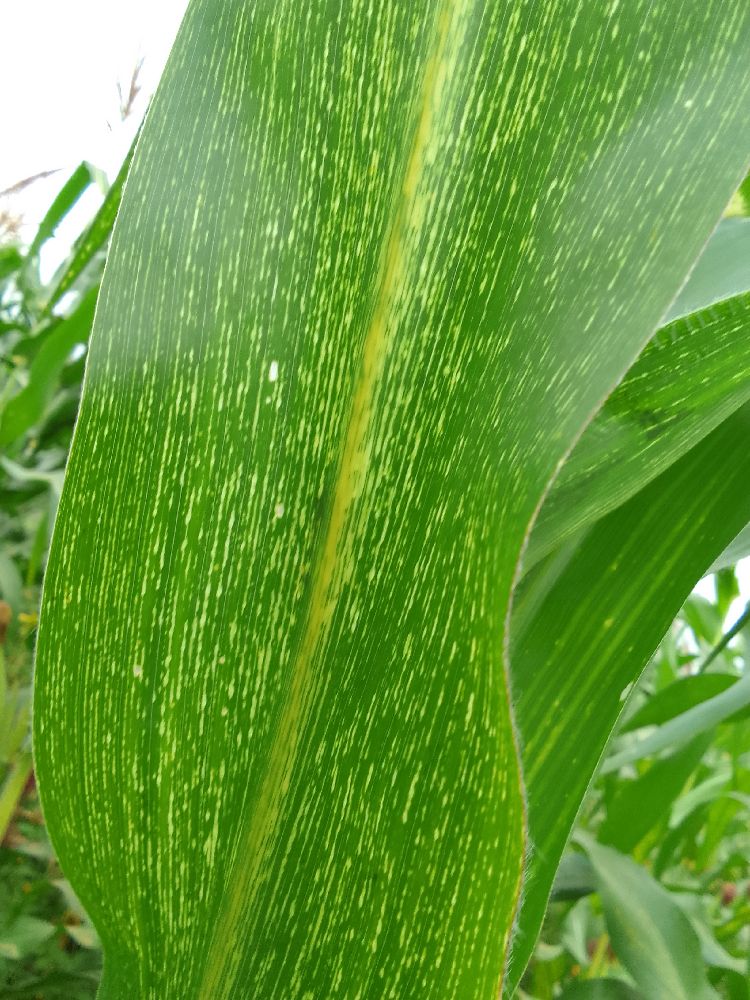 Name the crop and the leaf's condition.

maize, maize streak virus
